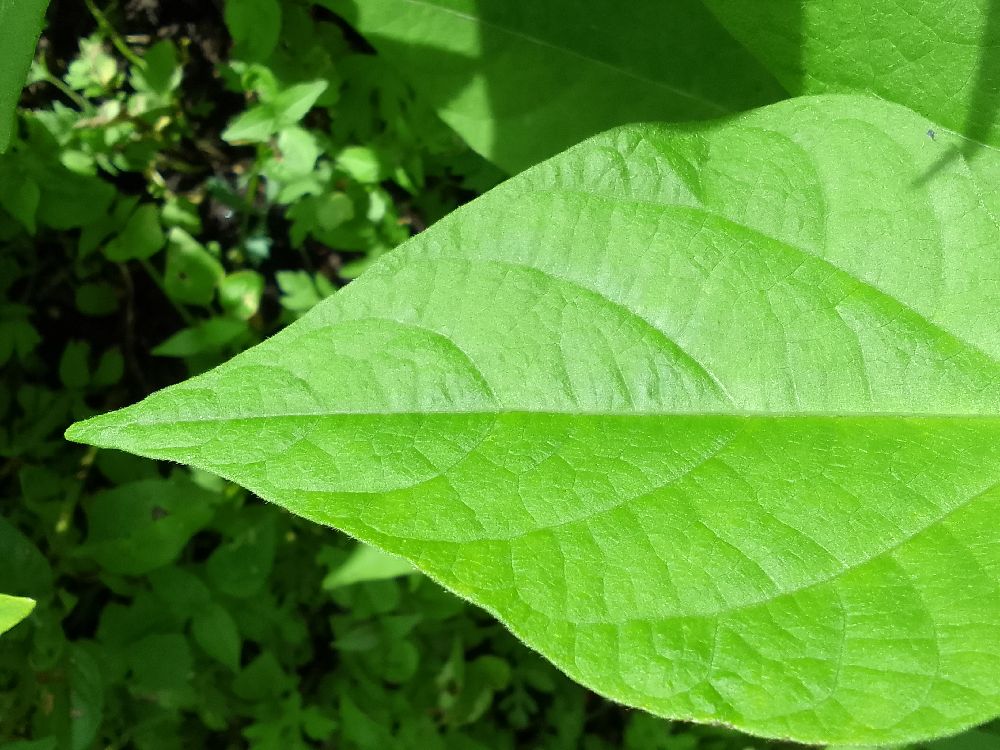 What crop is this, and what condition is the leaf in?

common bean, healthy
